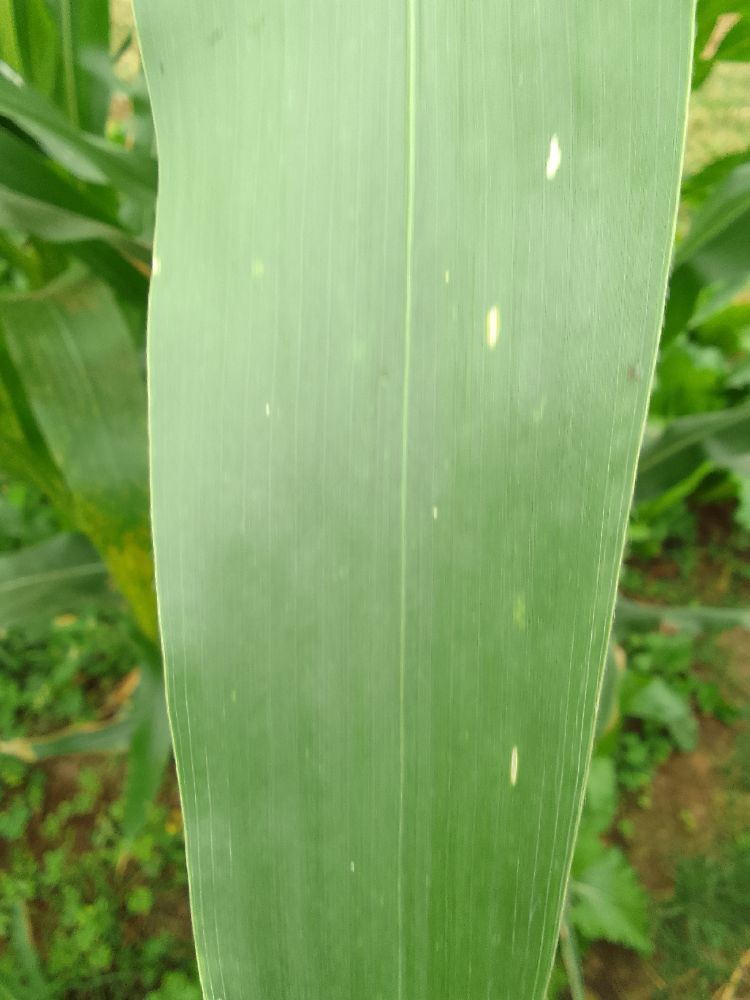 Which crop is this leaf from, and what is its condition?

maize, healthy
